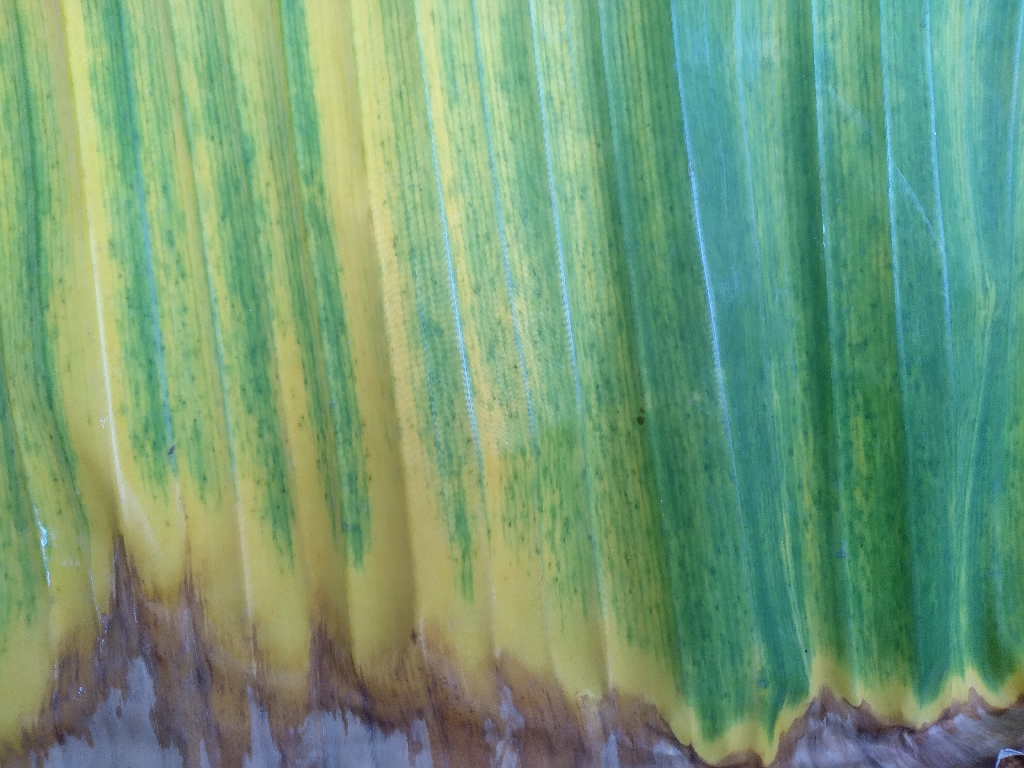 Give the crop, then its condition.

banana, fusarium wilt race 1
